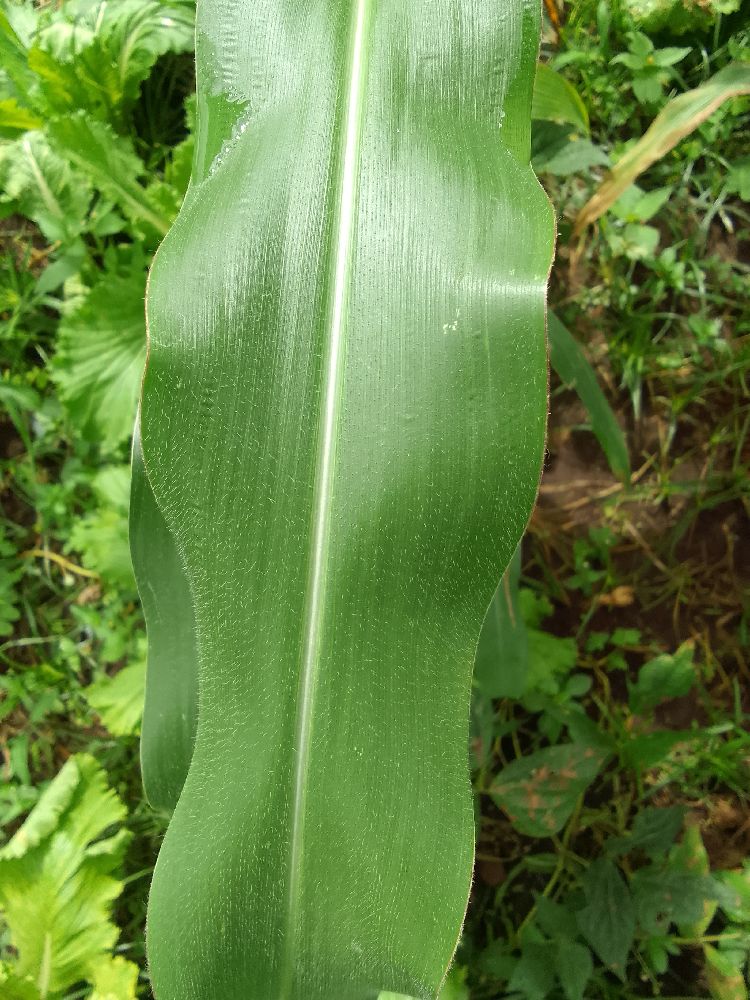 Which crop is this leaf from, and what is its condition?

maize, healthy
